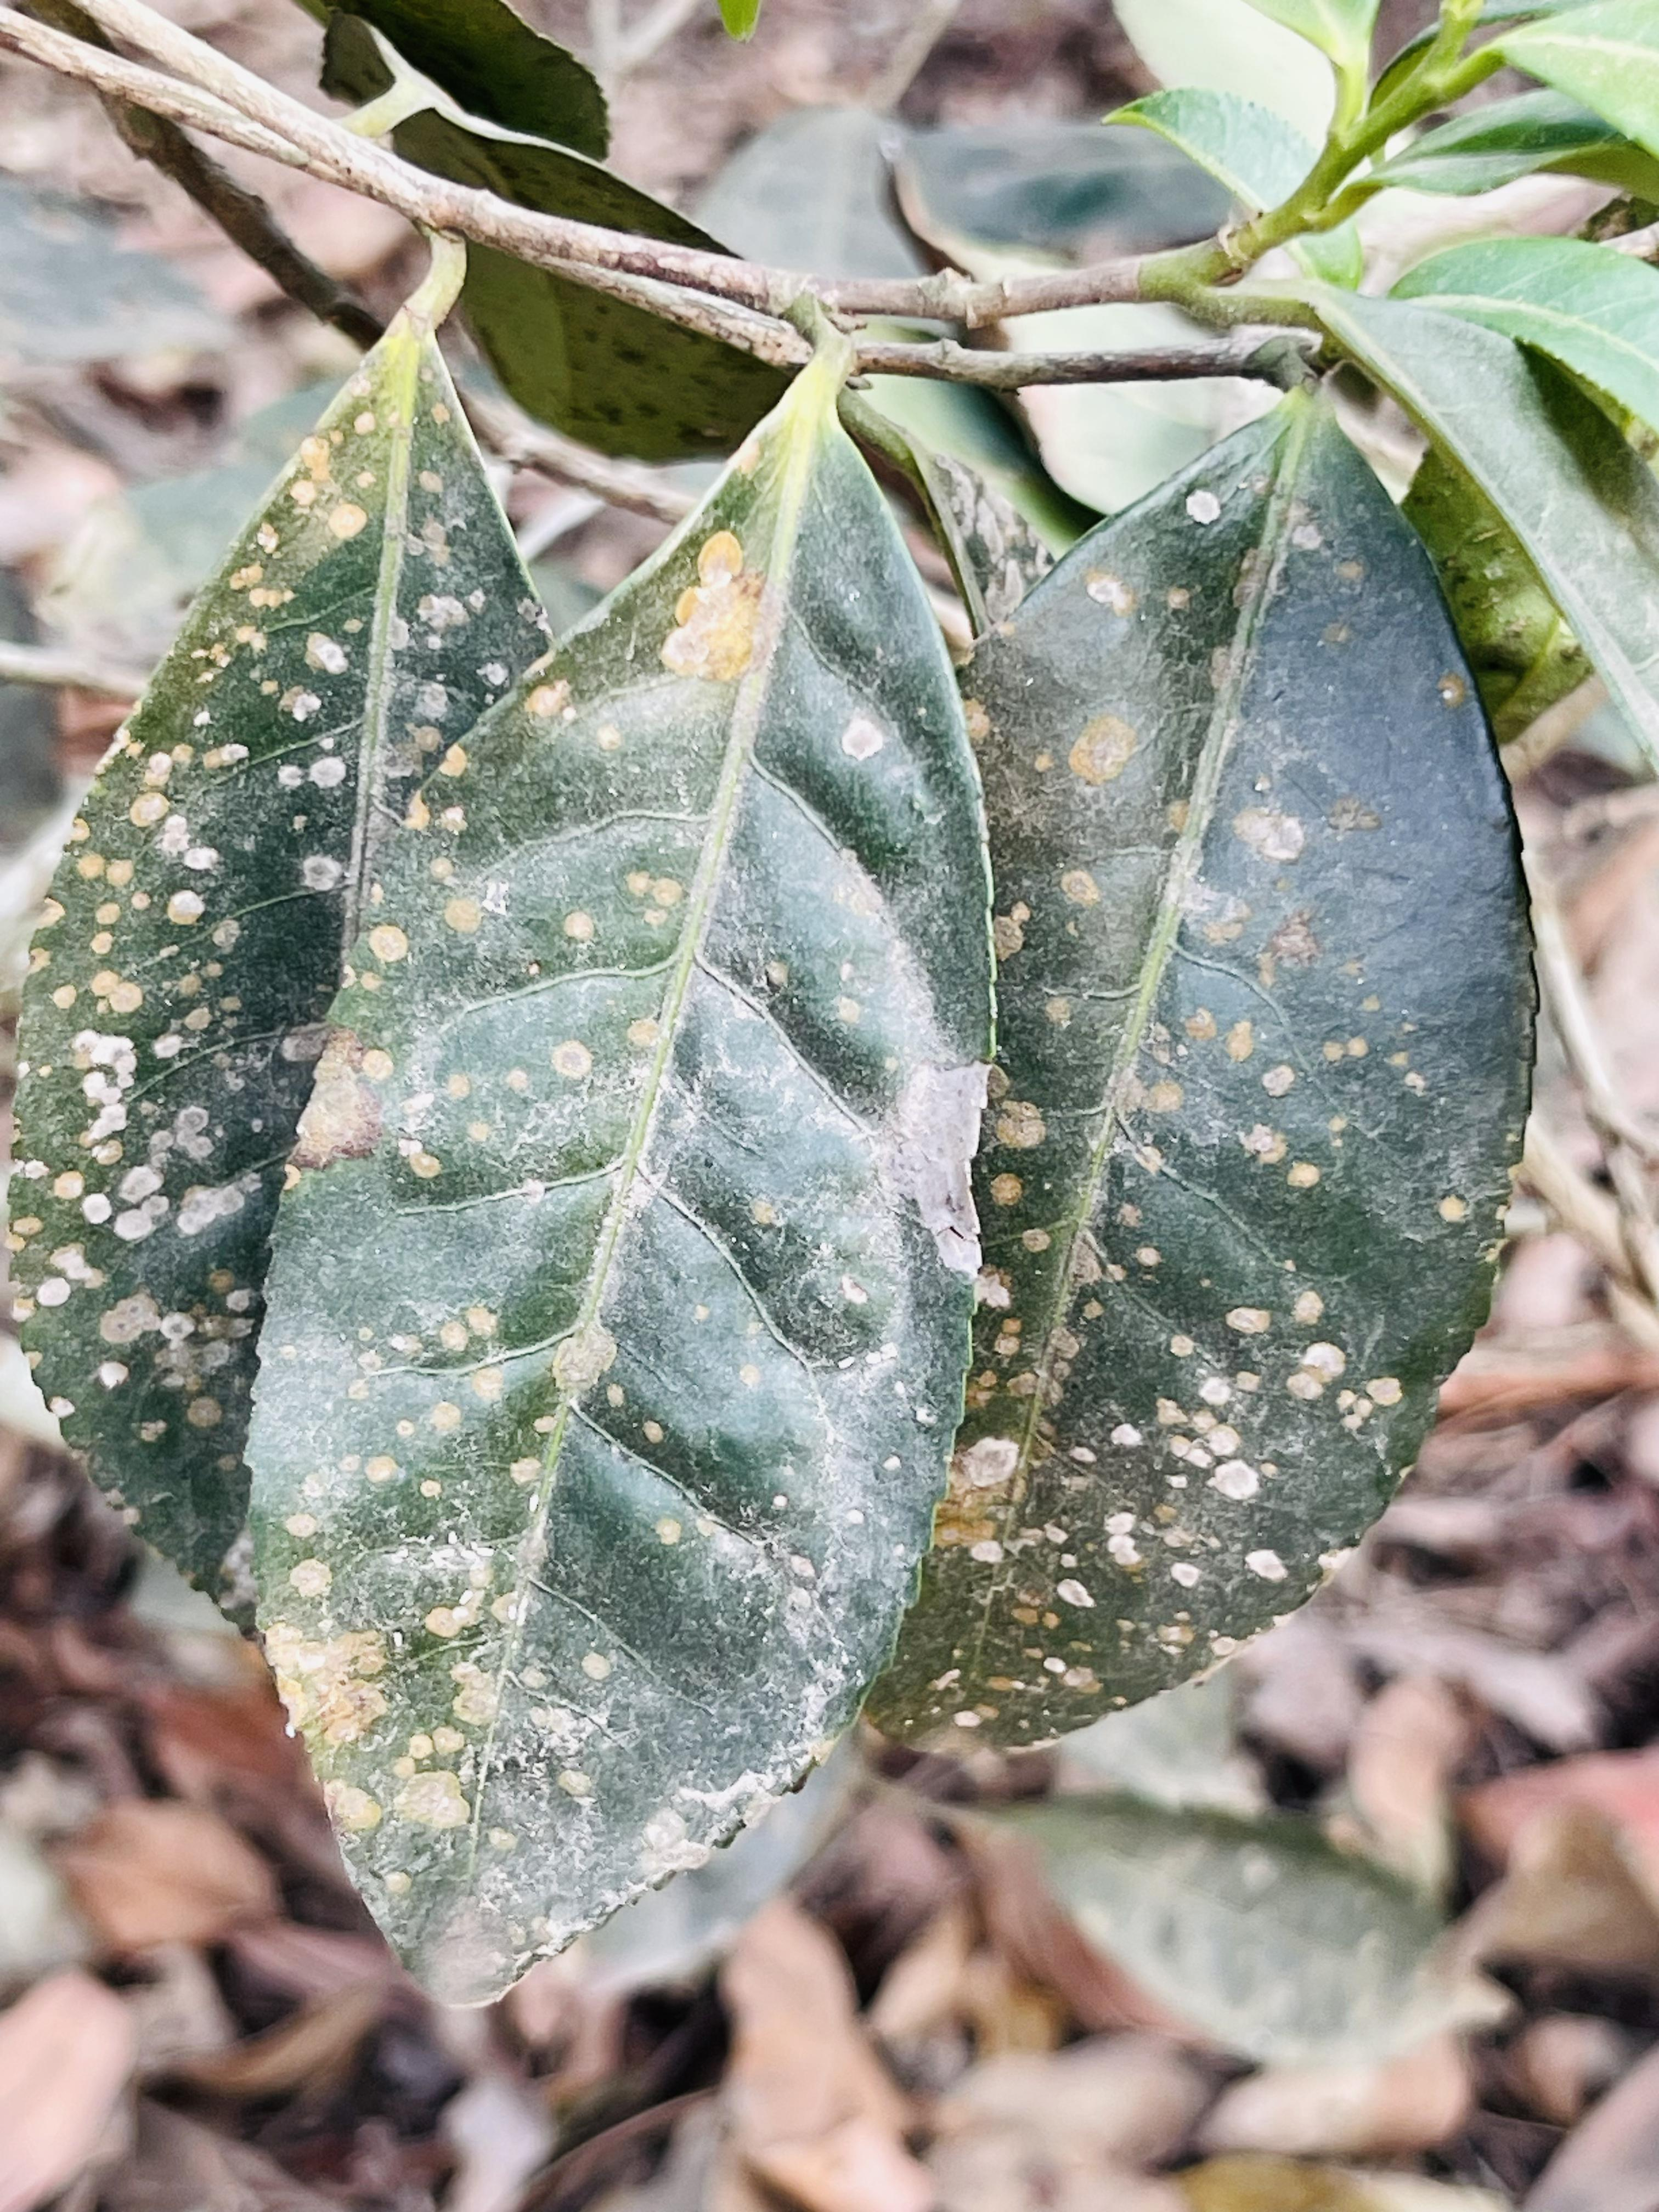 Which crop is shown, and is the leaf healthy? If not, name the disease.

tea, red rust
